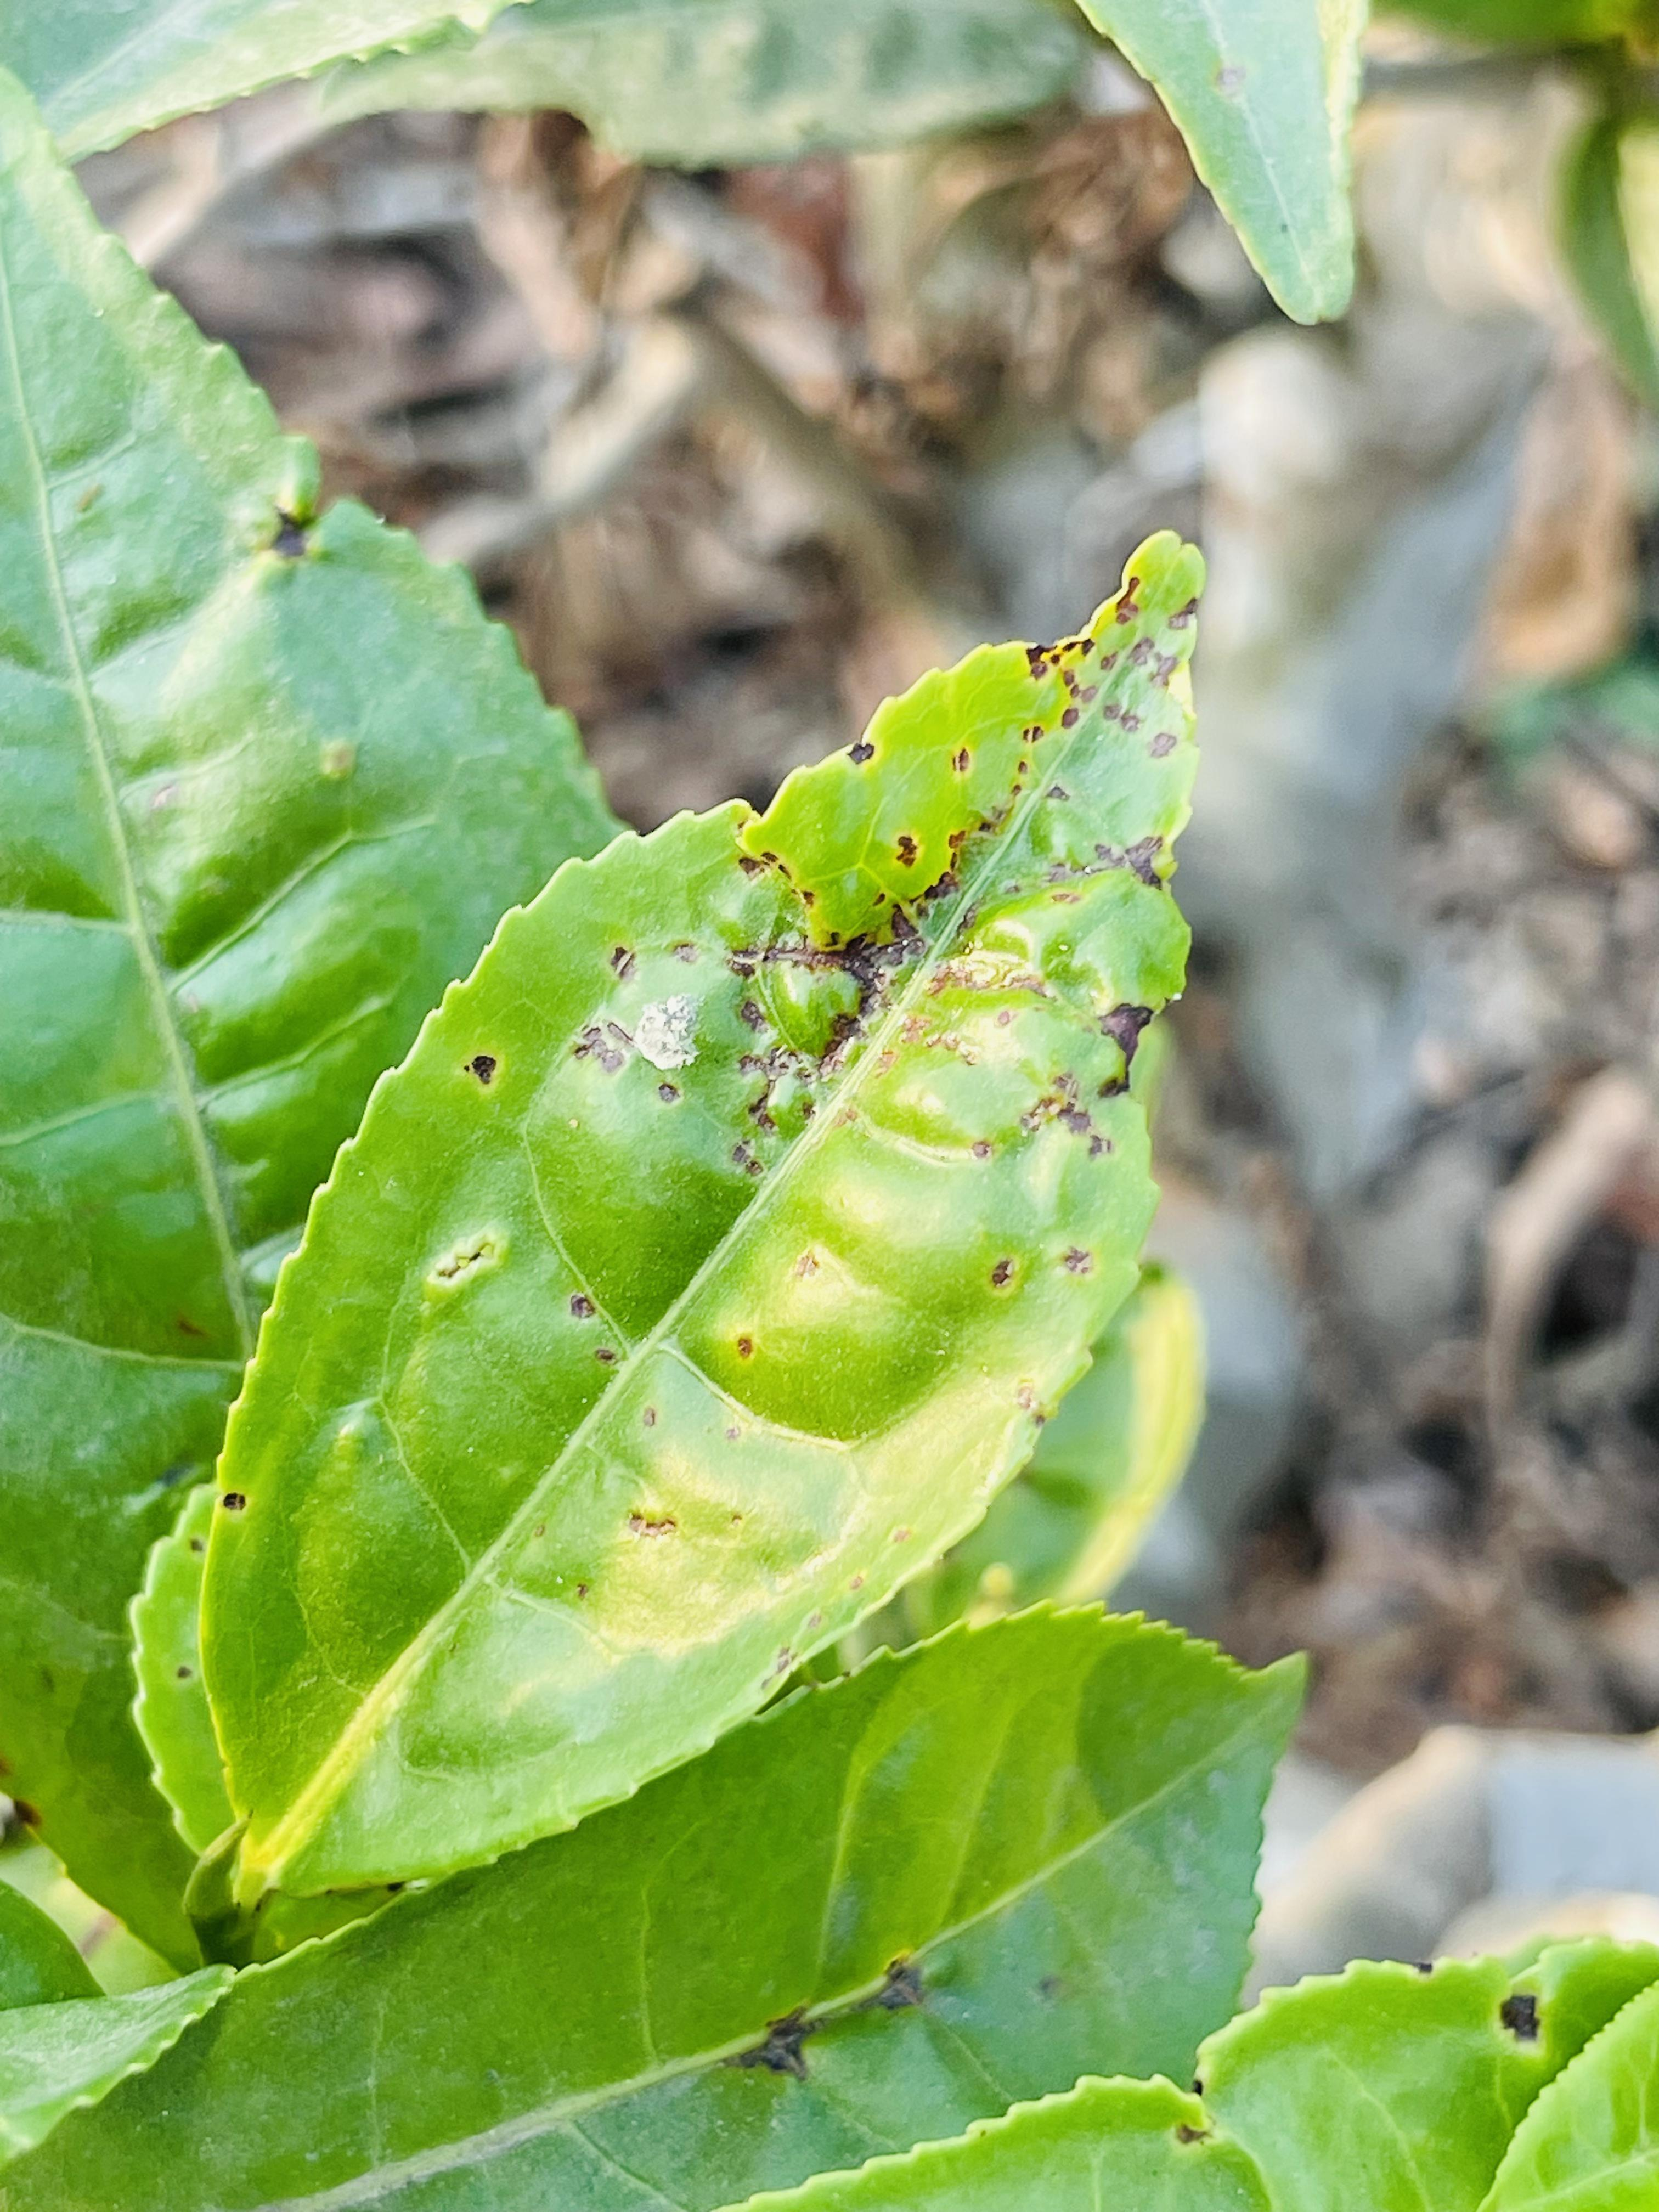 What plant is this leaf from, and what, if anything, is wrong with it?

tea, helopeltis
